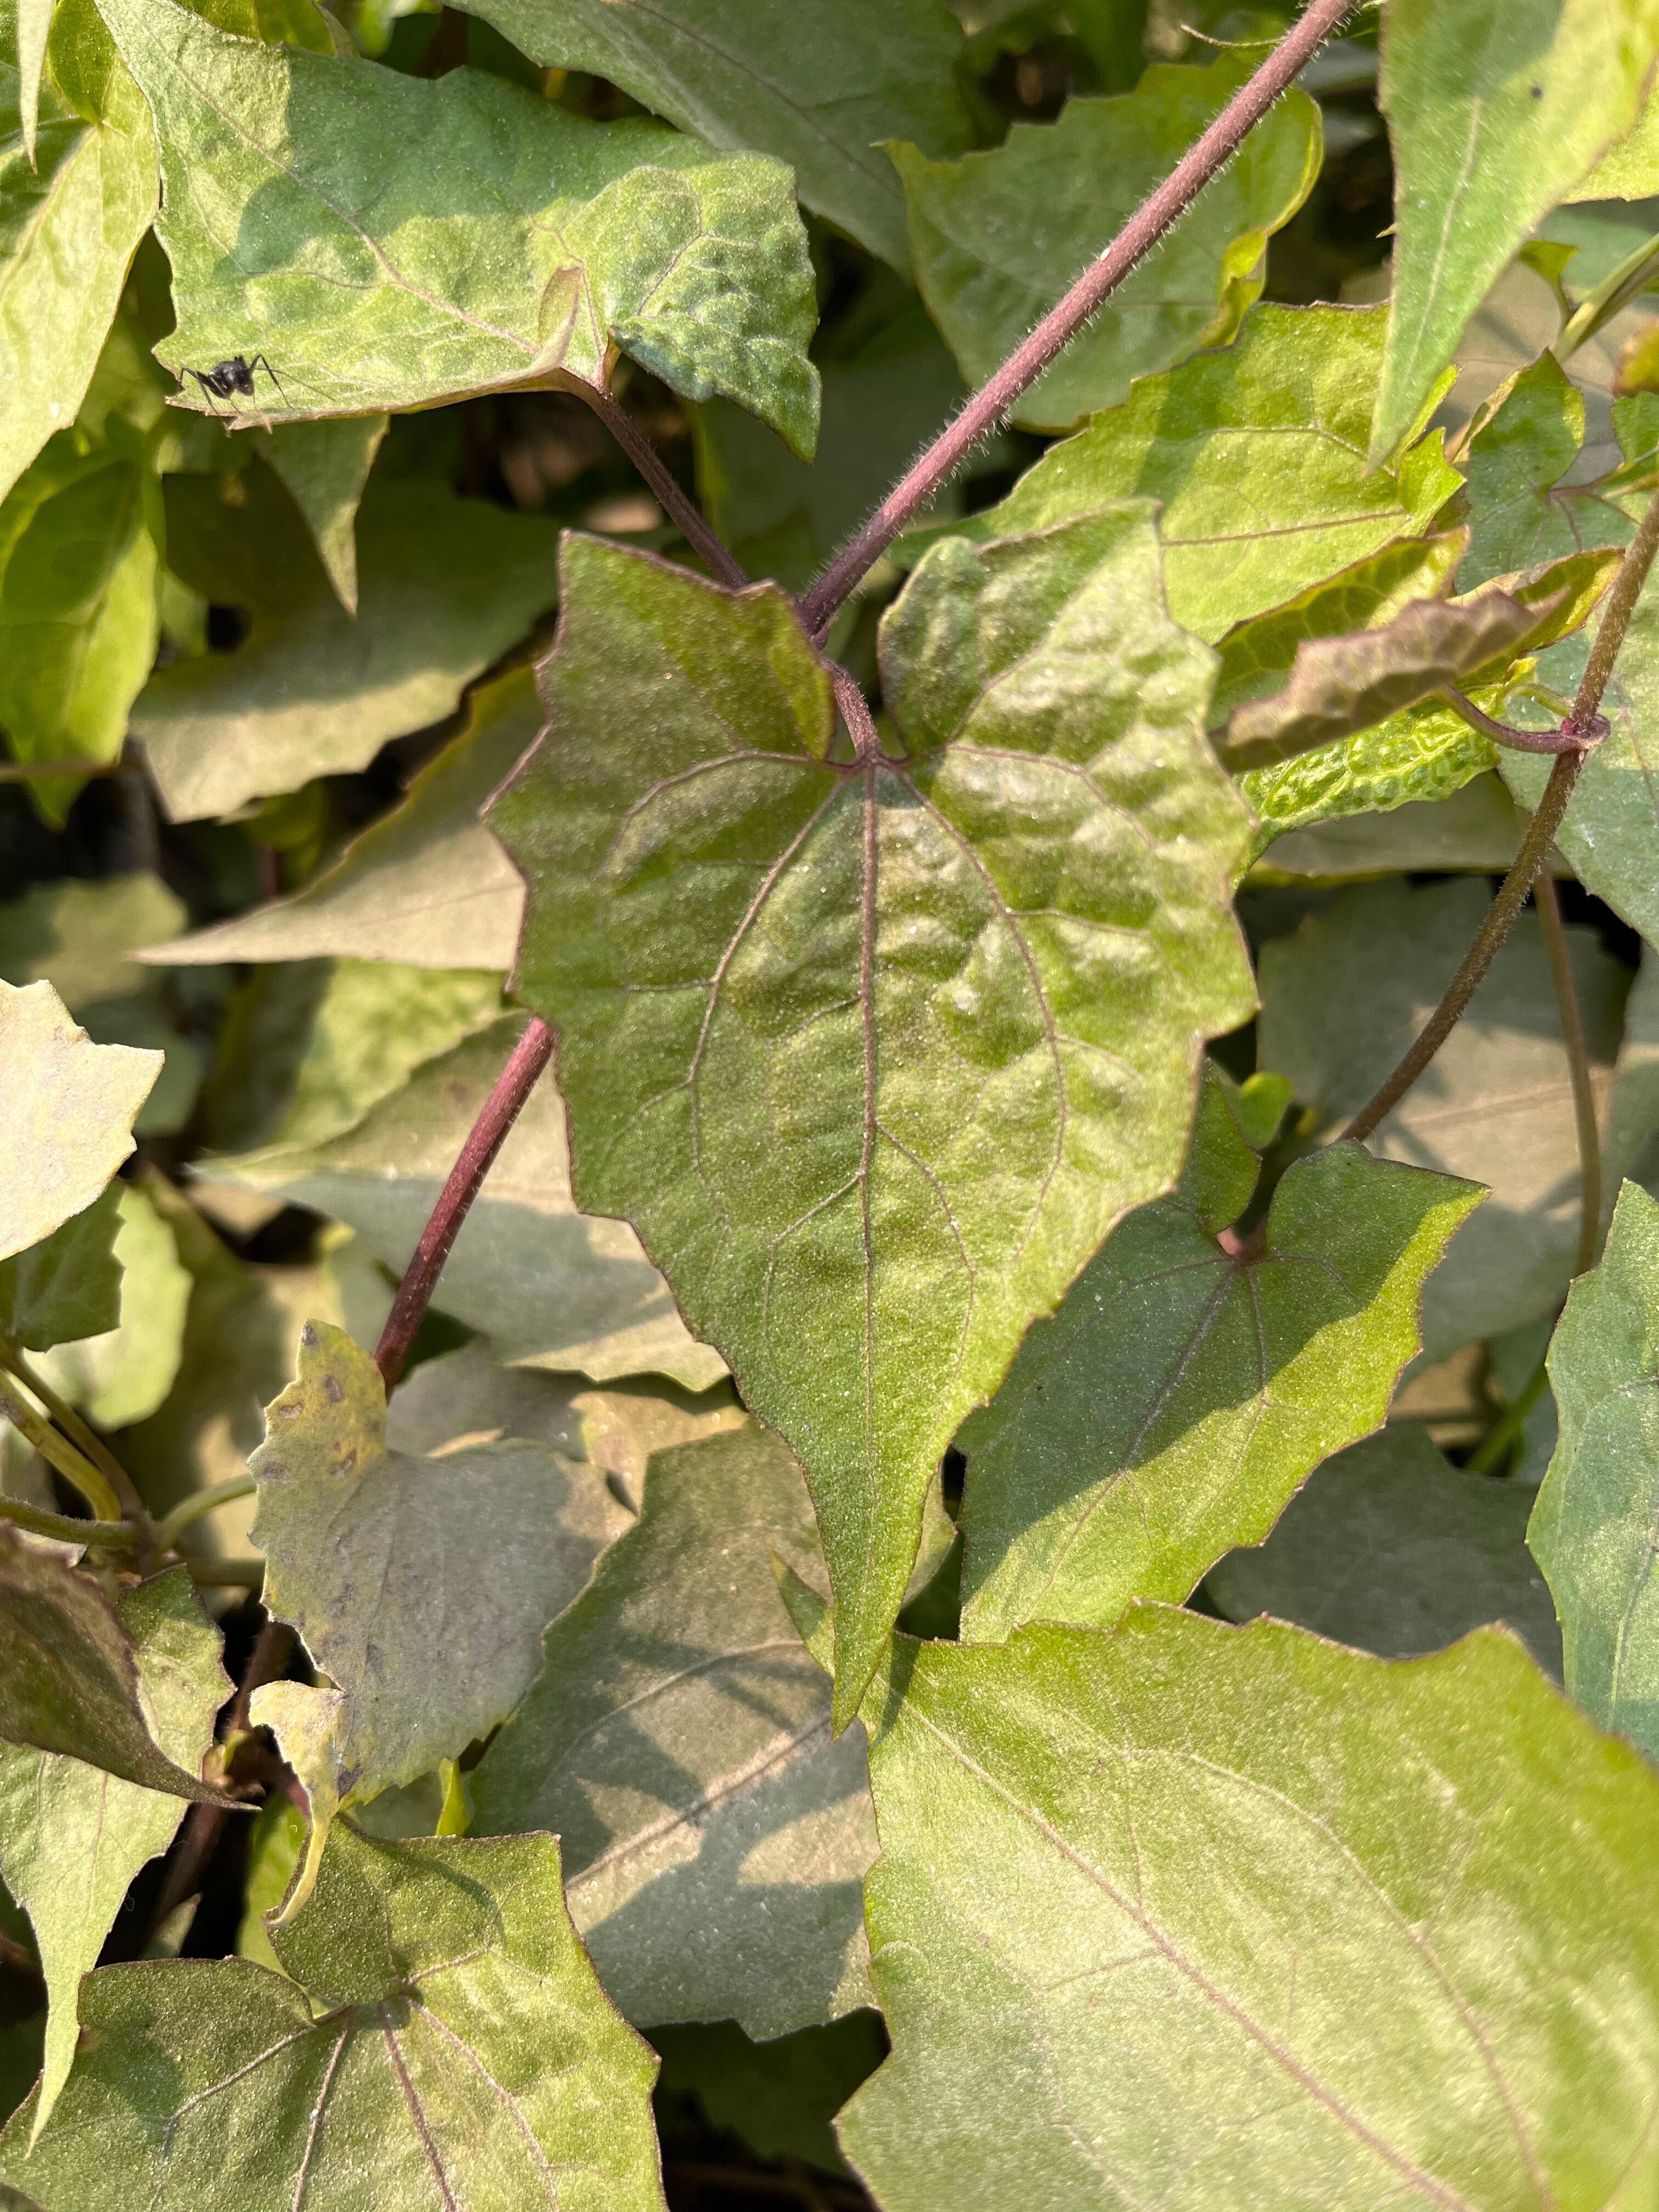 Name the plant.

bitter vine
